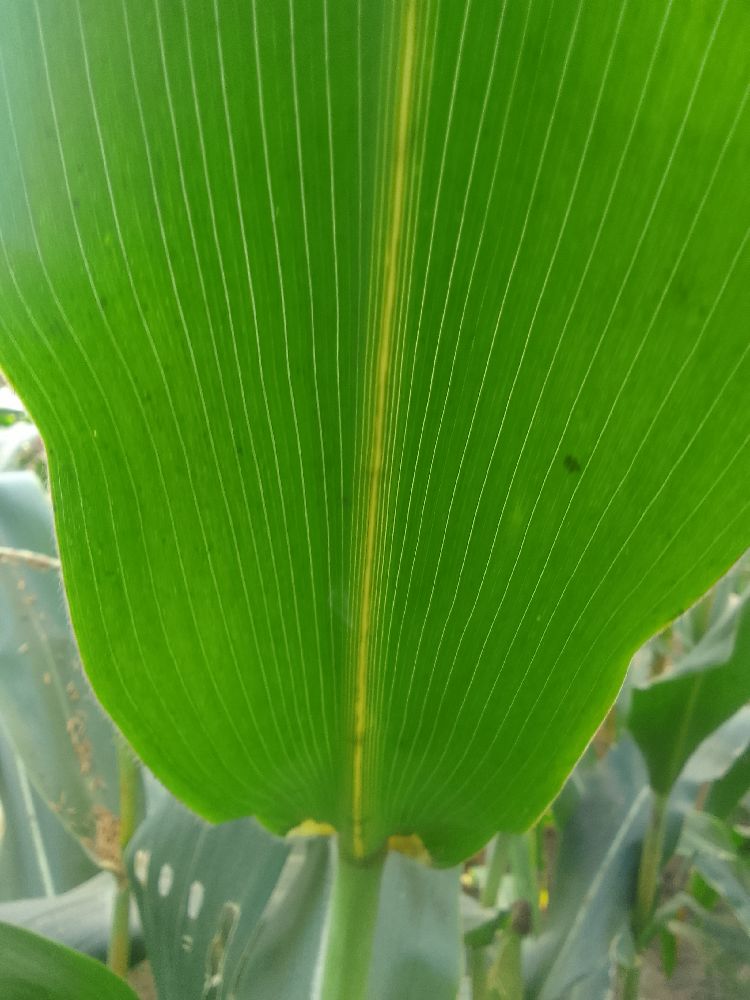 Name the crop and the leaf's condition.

maize, healthy
